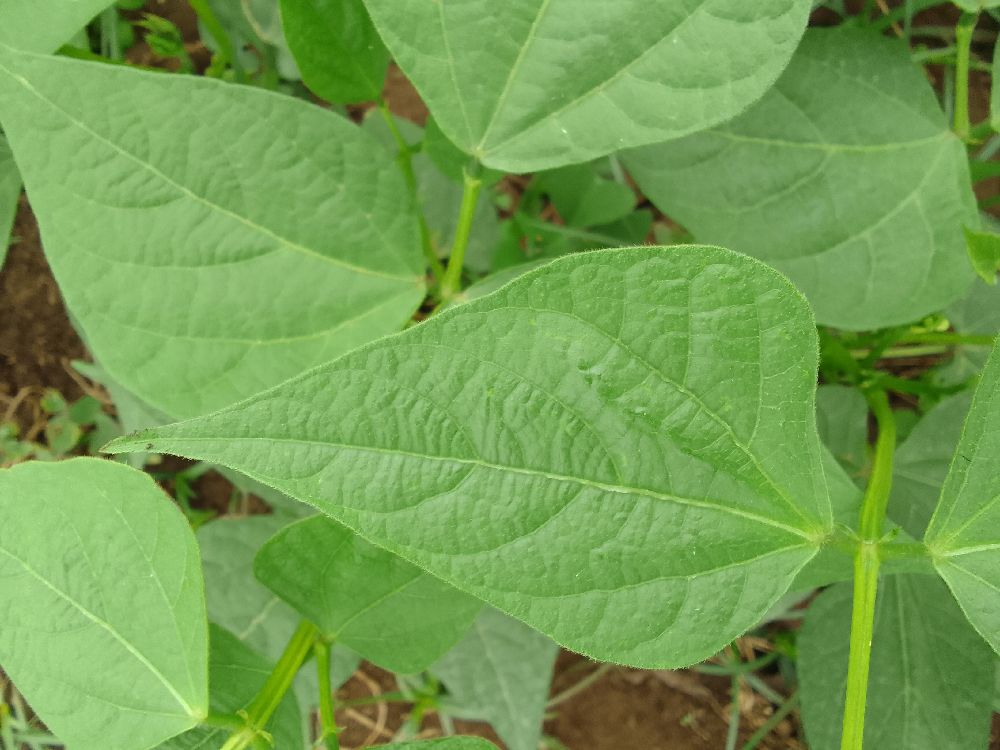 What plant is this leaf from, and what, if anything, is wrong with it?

common bean, healthy
